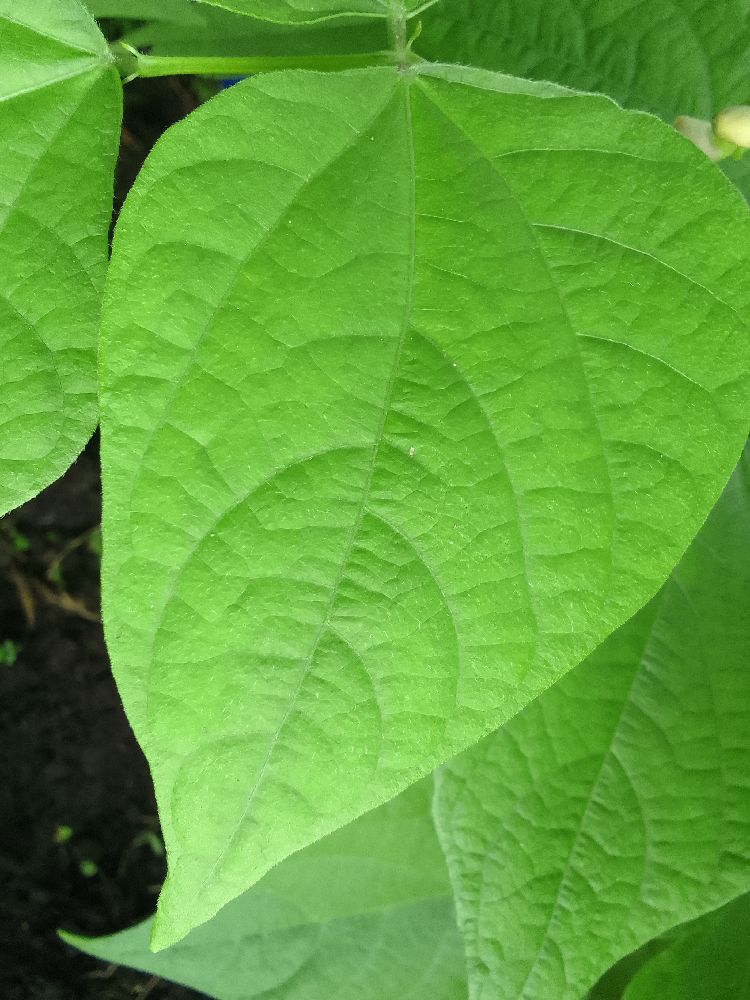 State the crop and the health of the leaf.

common bean, healthy
